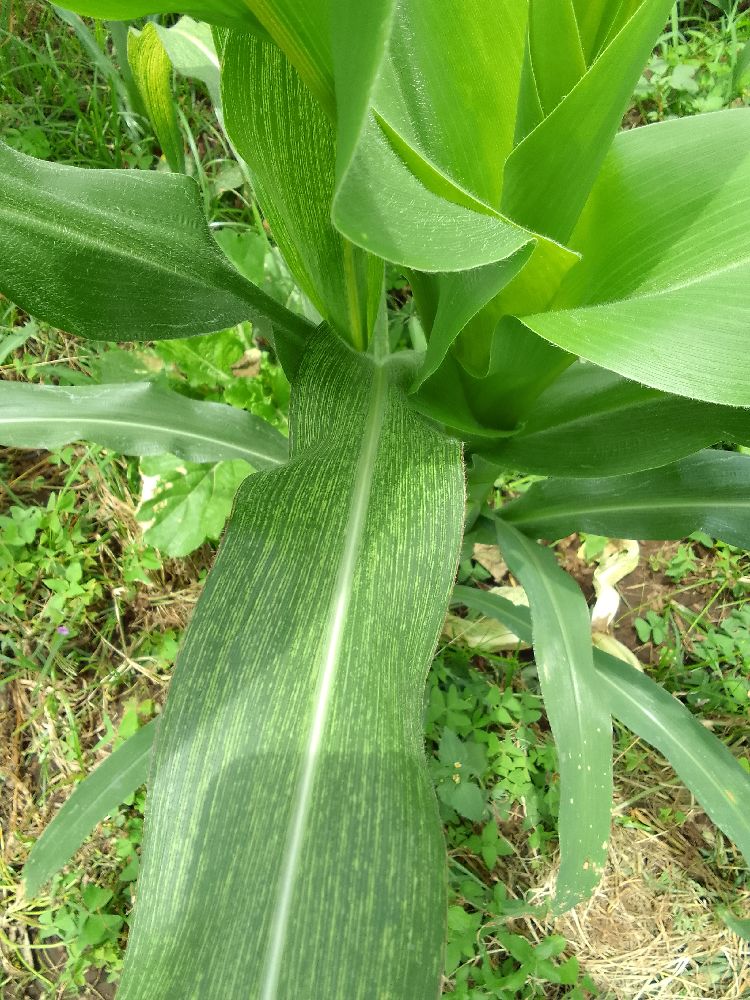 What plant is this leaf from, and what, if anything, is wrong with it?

maize, maize streak virus
